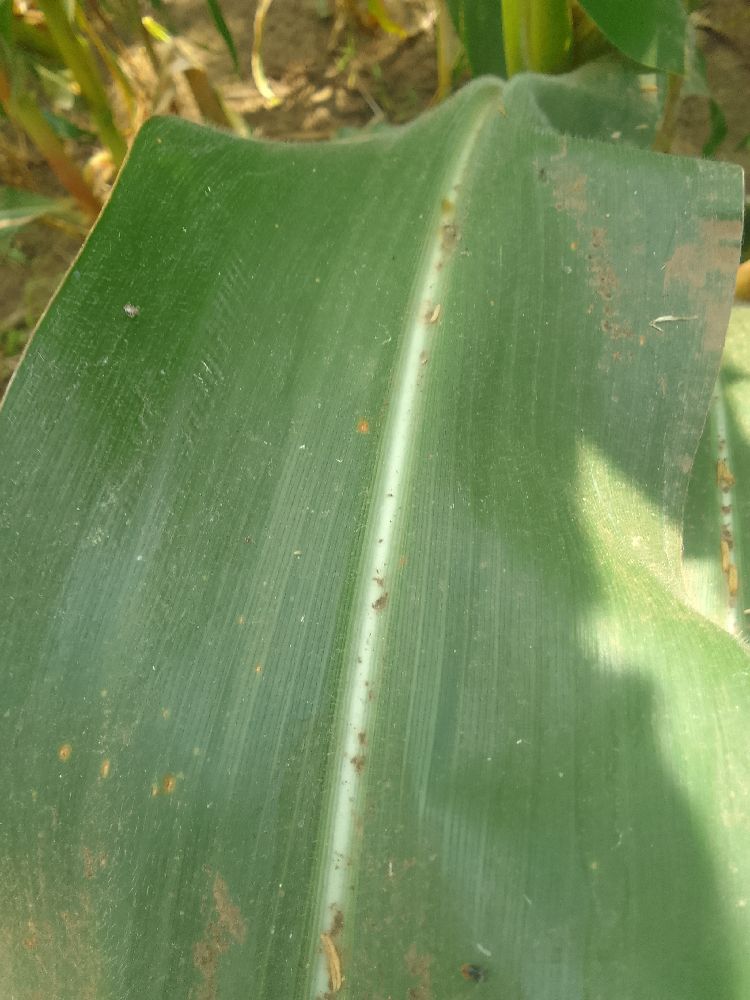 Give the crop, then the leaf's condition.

maize, healthy
